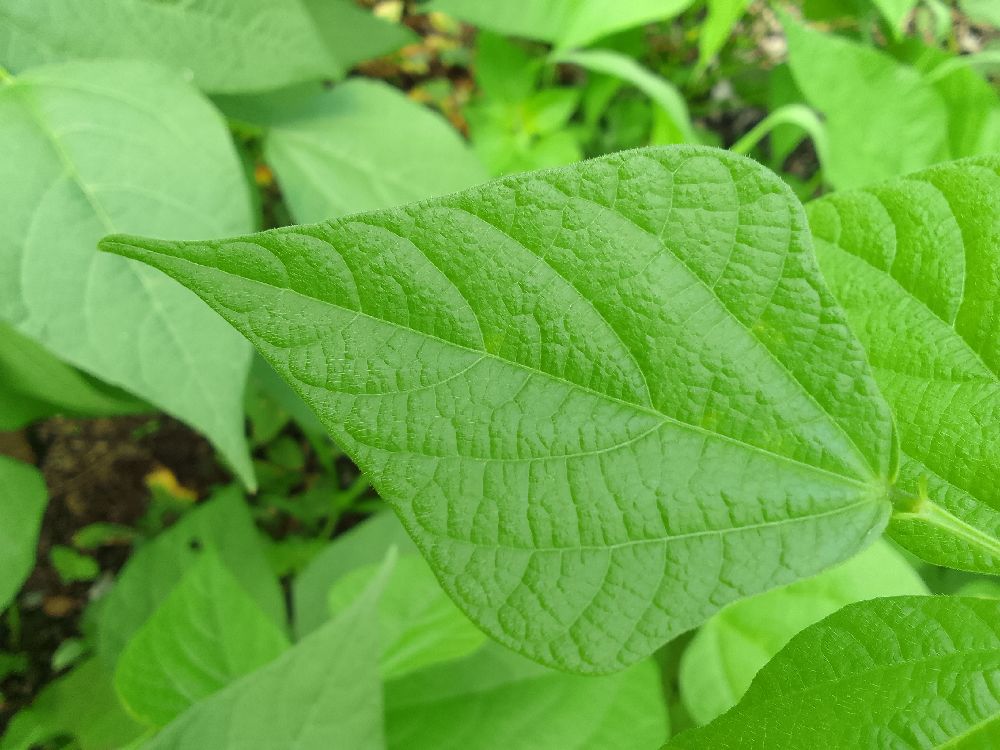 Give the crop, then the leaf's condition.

common bean, healthy
